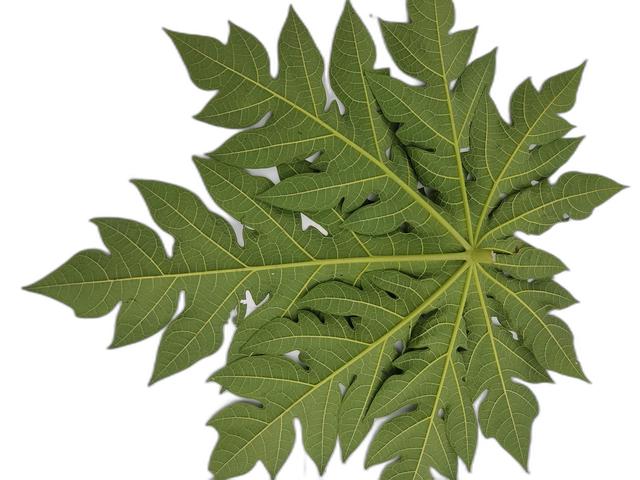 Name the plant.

papaya
